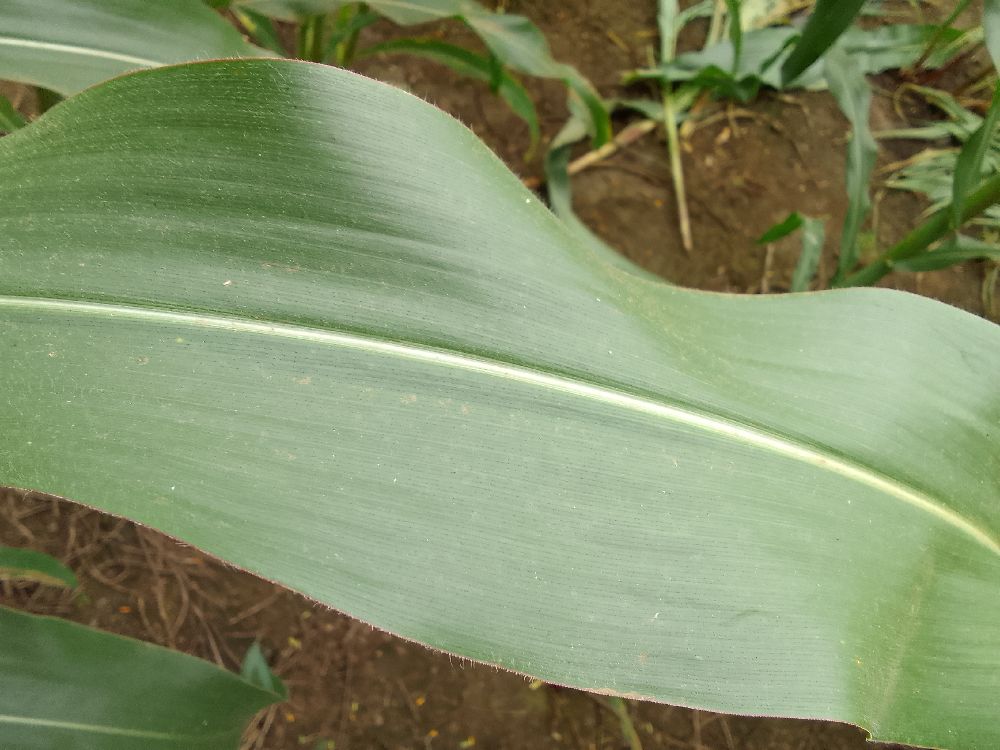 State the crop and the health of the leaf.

maize, healthy
